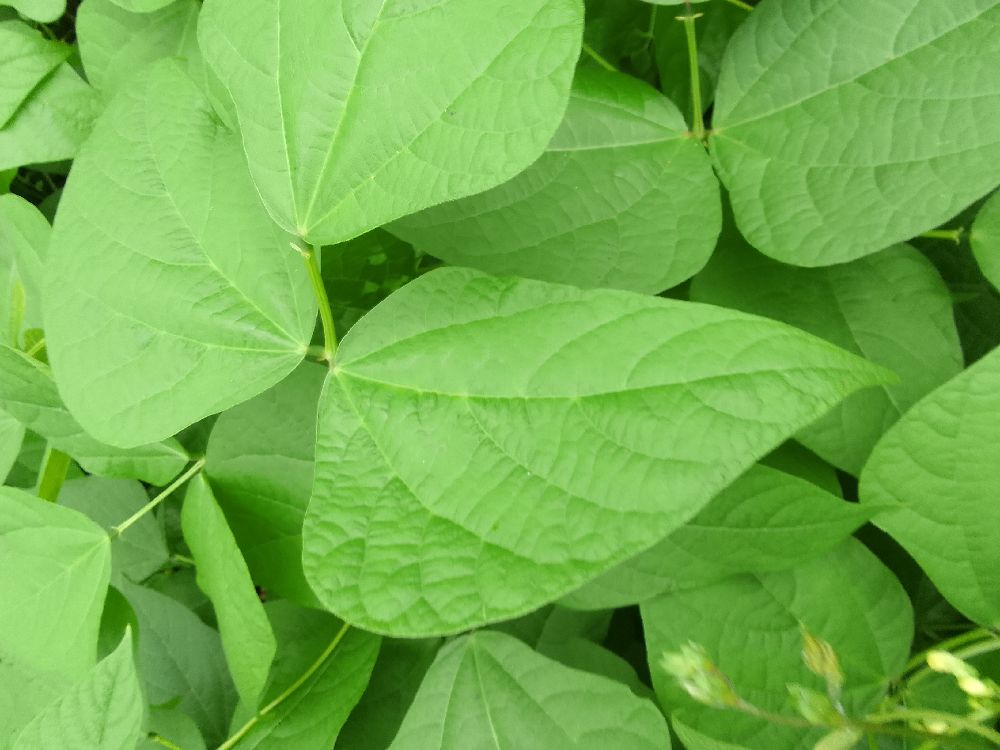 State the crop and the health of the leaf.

common bean, healthy
